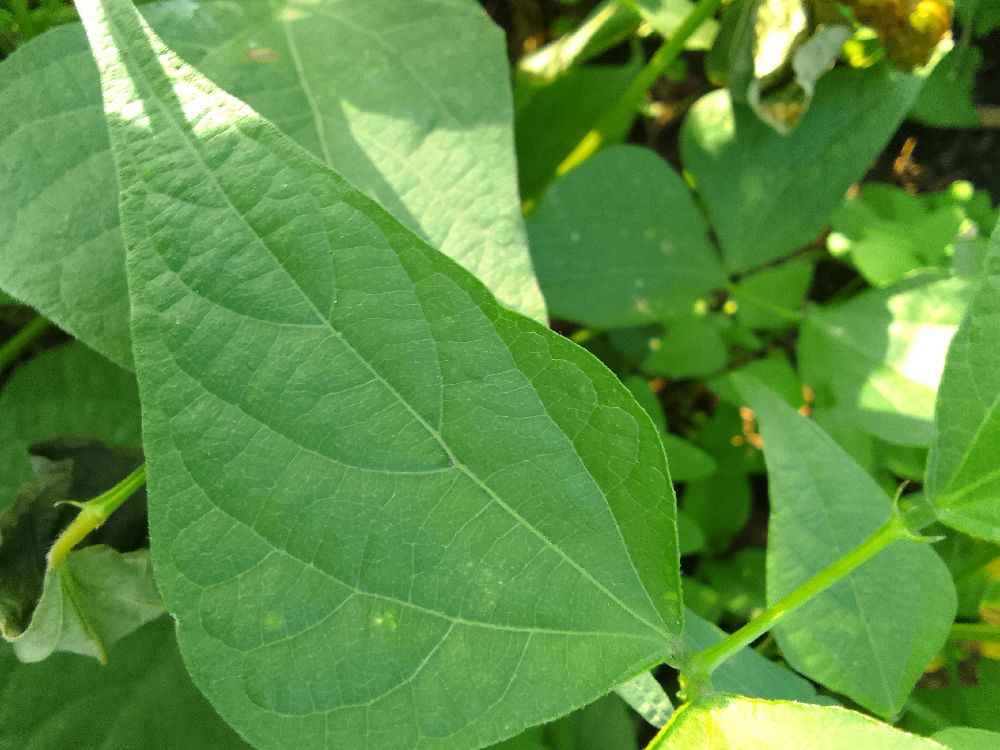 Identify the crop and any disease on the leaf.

common bean, healthy
